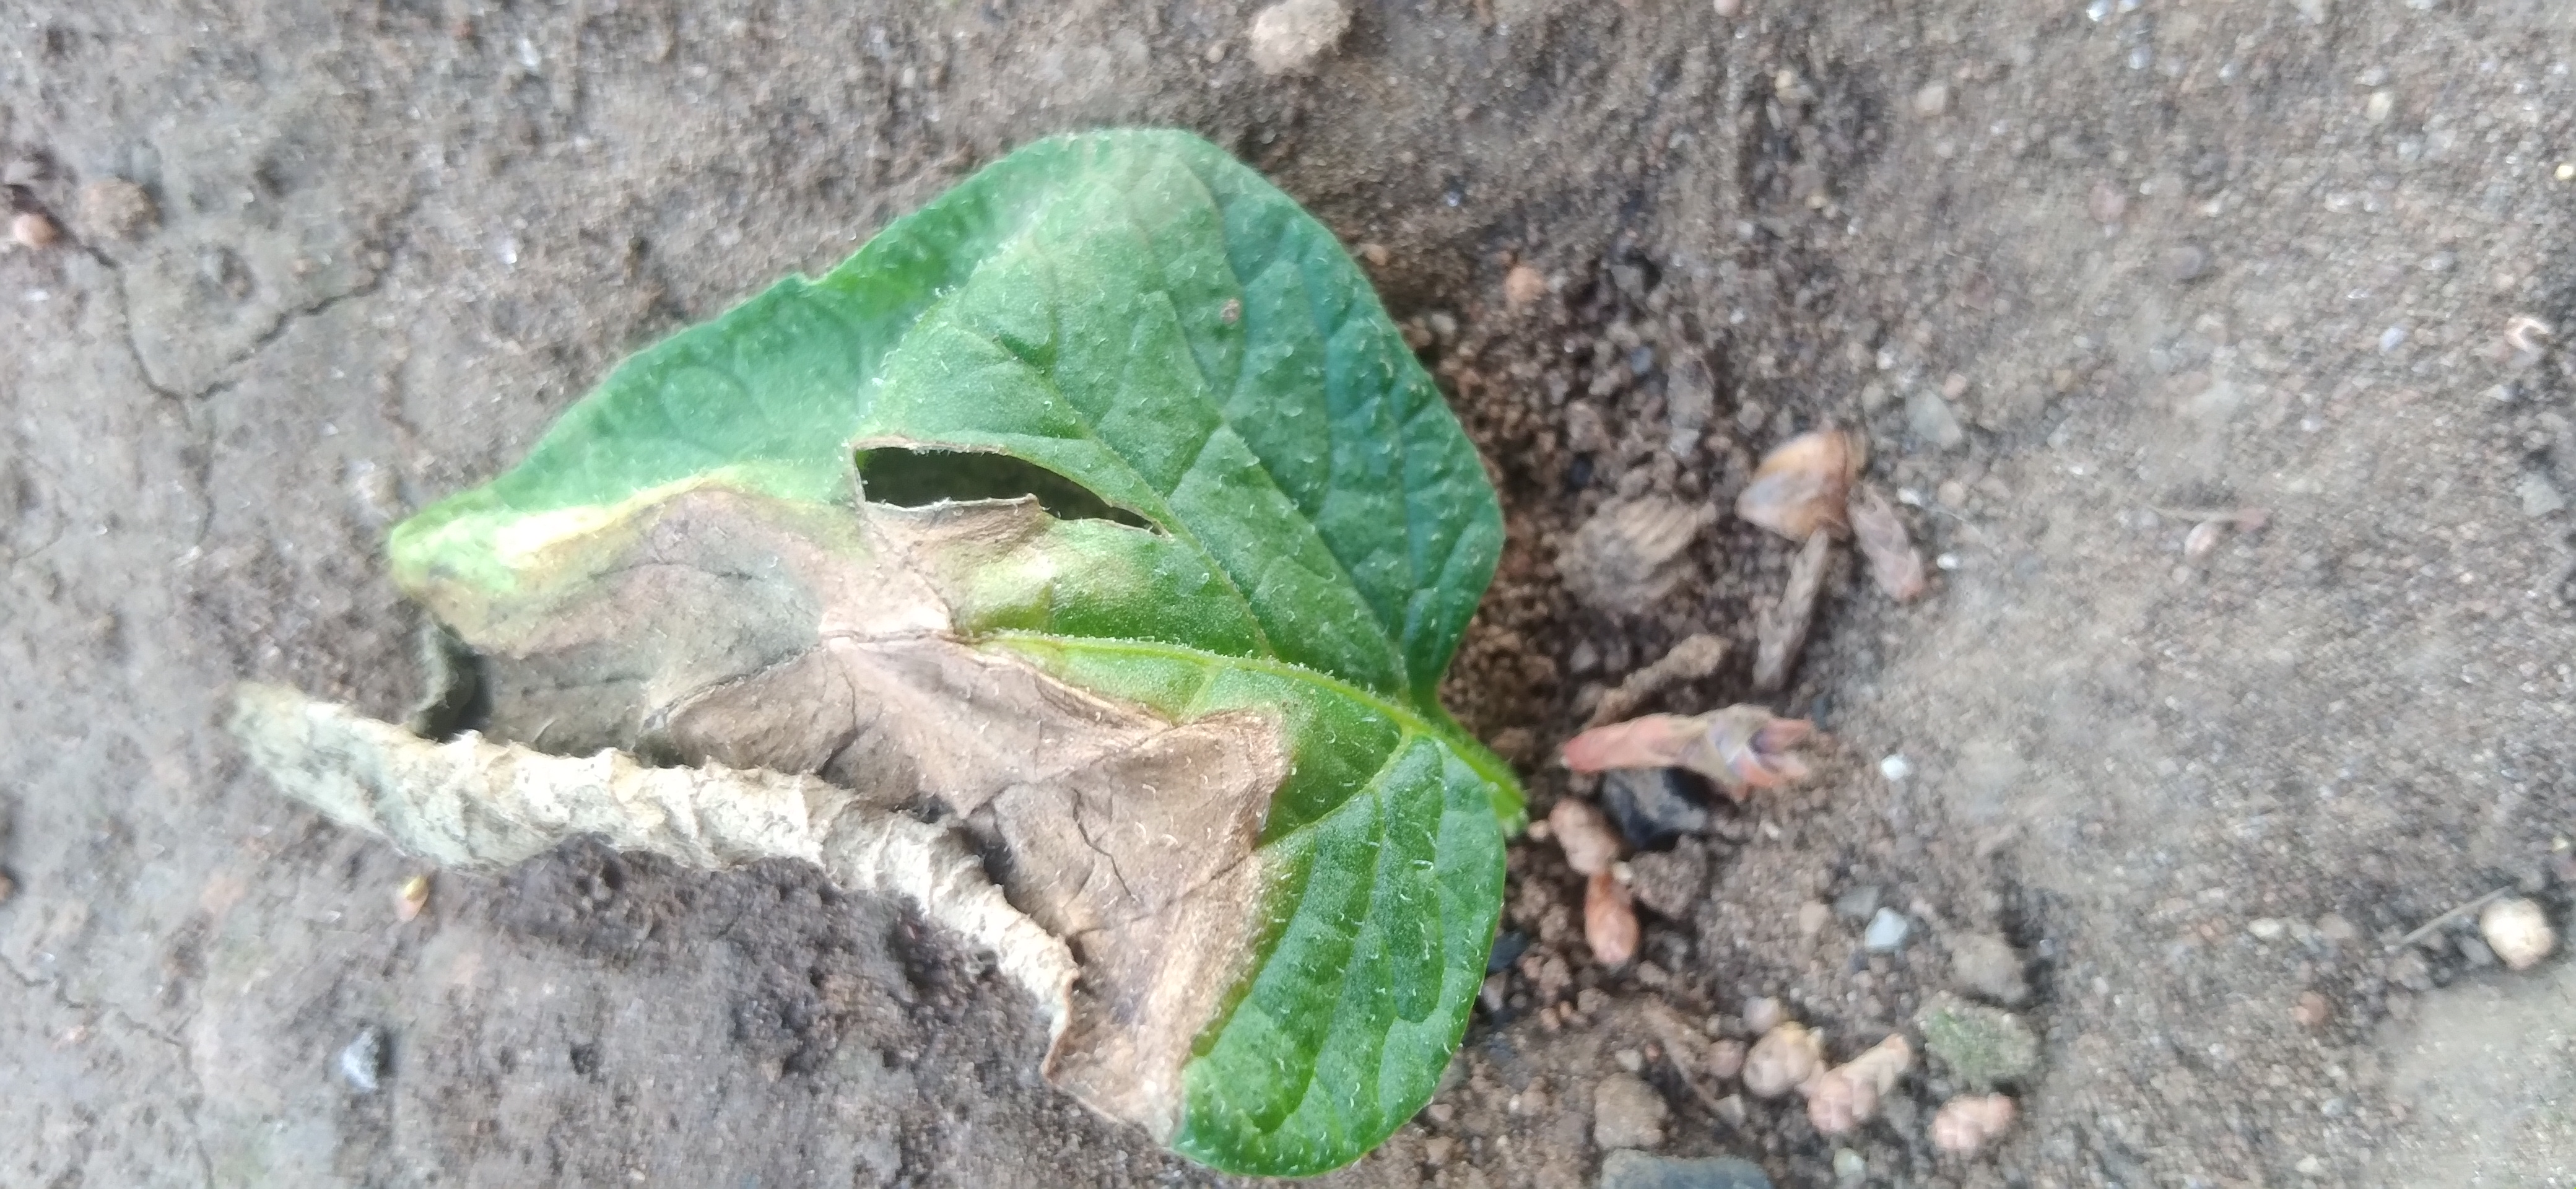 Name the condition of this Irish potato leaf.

early blight
